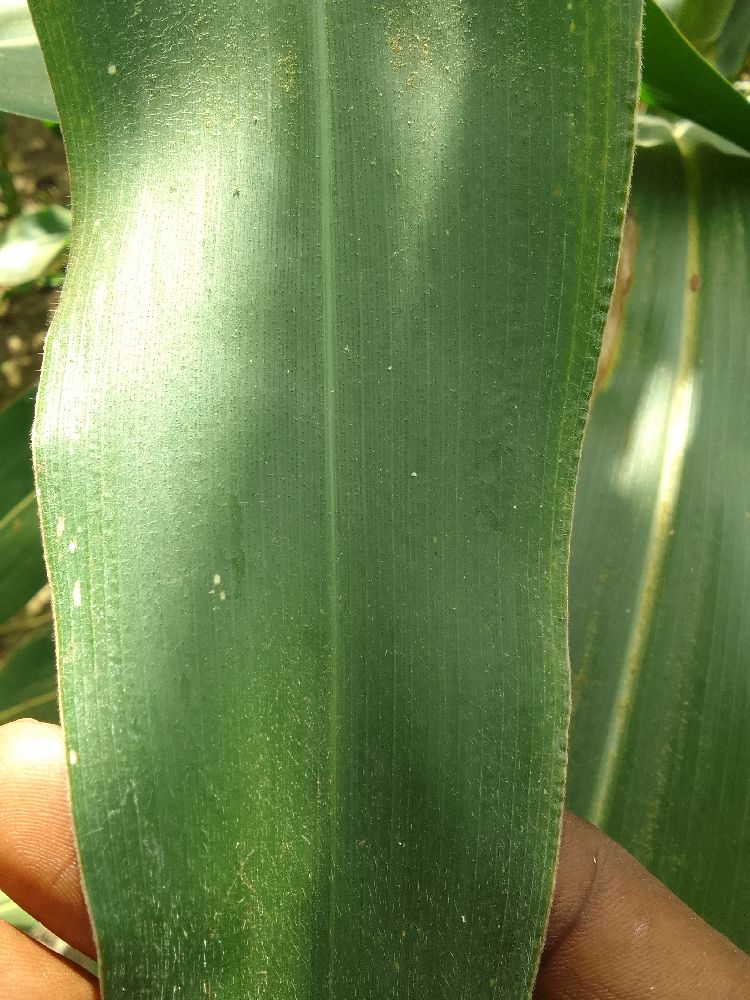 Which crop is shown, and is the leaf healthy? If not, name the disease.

maize, healthy
